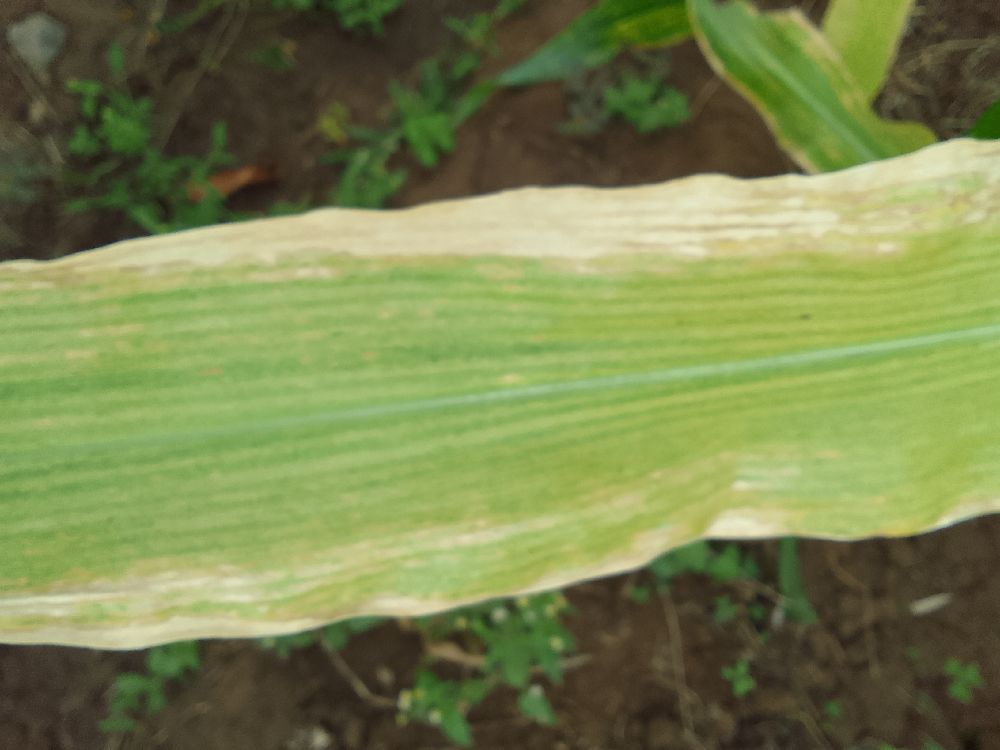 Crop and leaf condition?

maize, maize lethal necrosis
